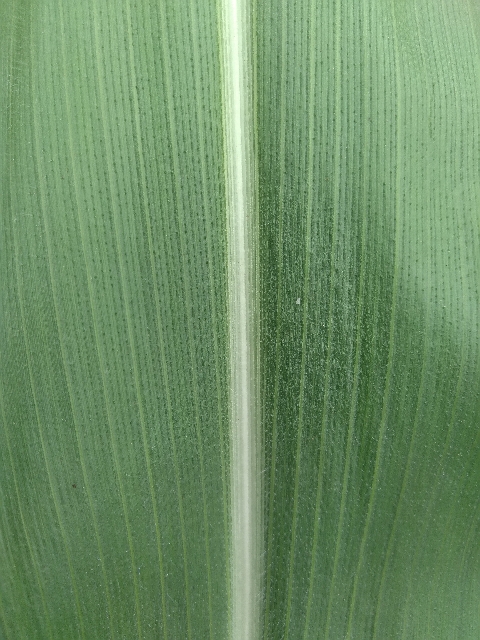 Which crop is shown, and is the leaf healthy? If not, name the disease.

maize, healthy
